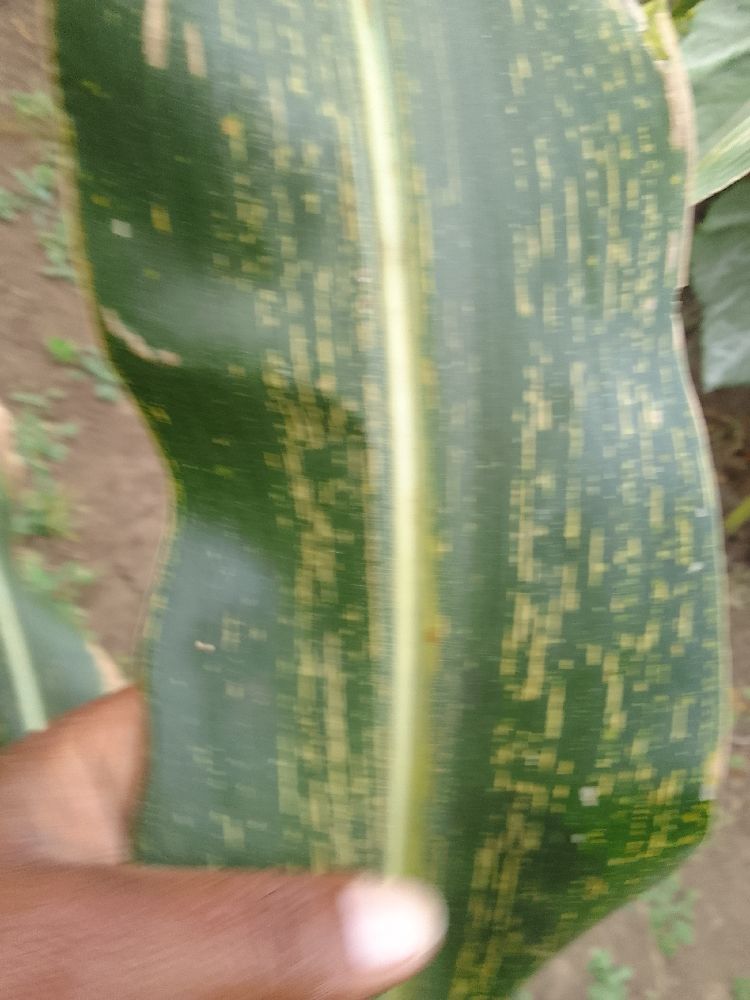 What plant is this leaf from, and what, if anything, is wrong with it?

maize, maize streak virus
